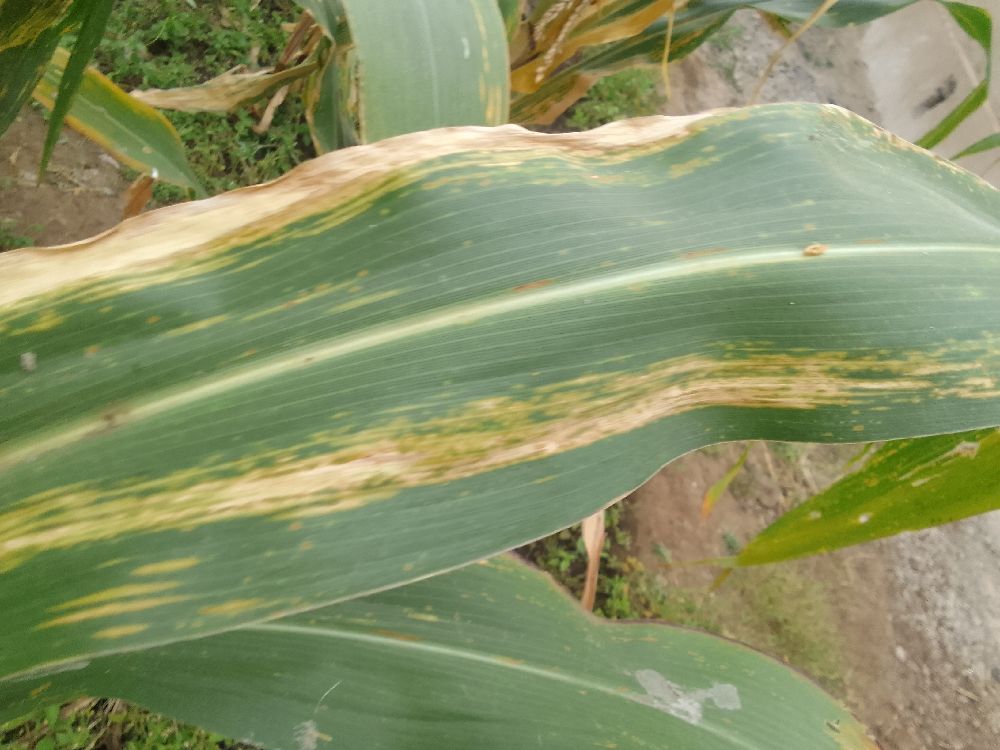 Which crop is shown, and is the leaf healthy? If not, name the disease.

maize, maize lethal necrosis
